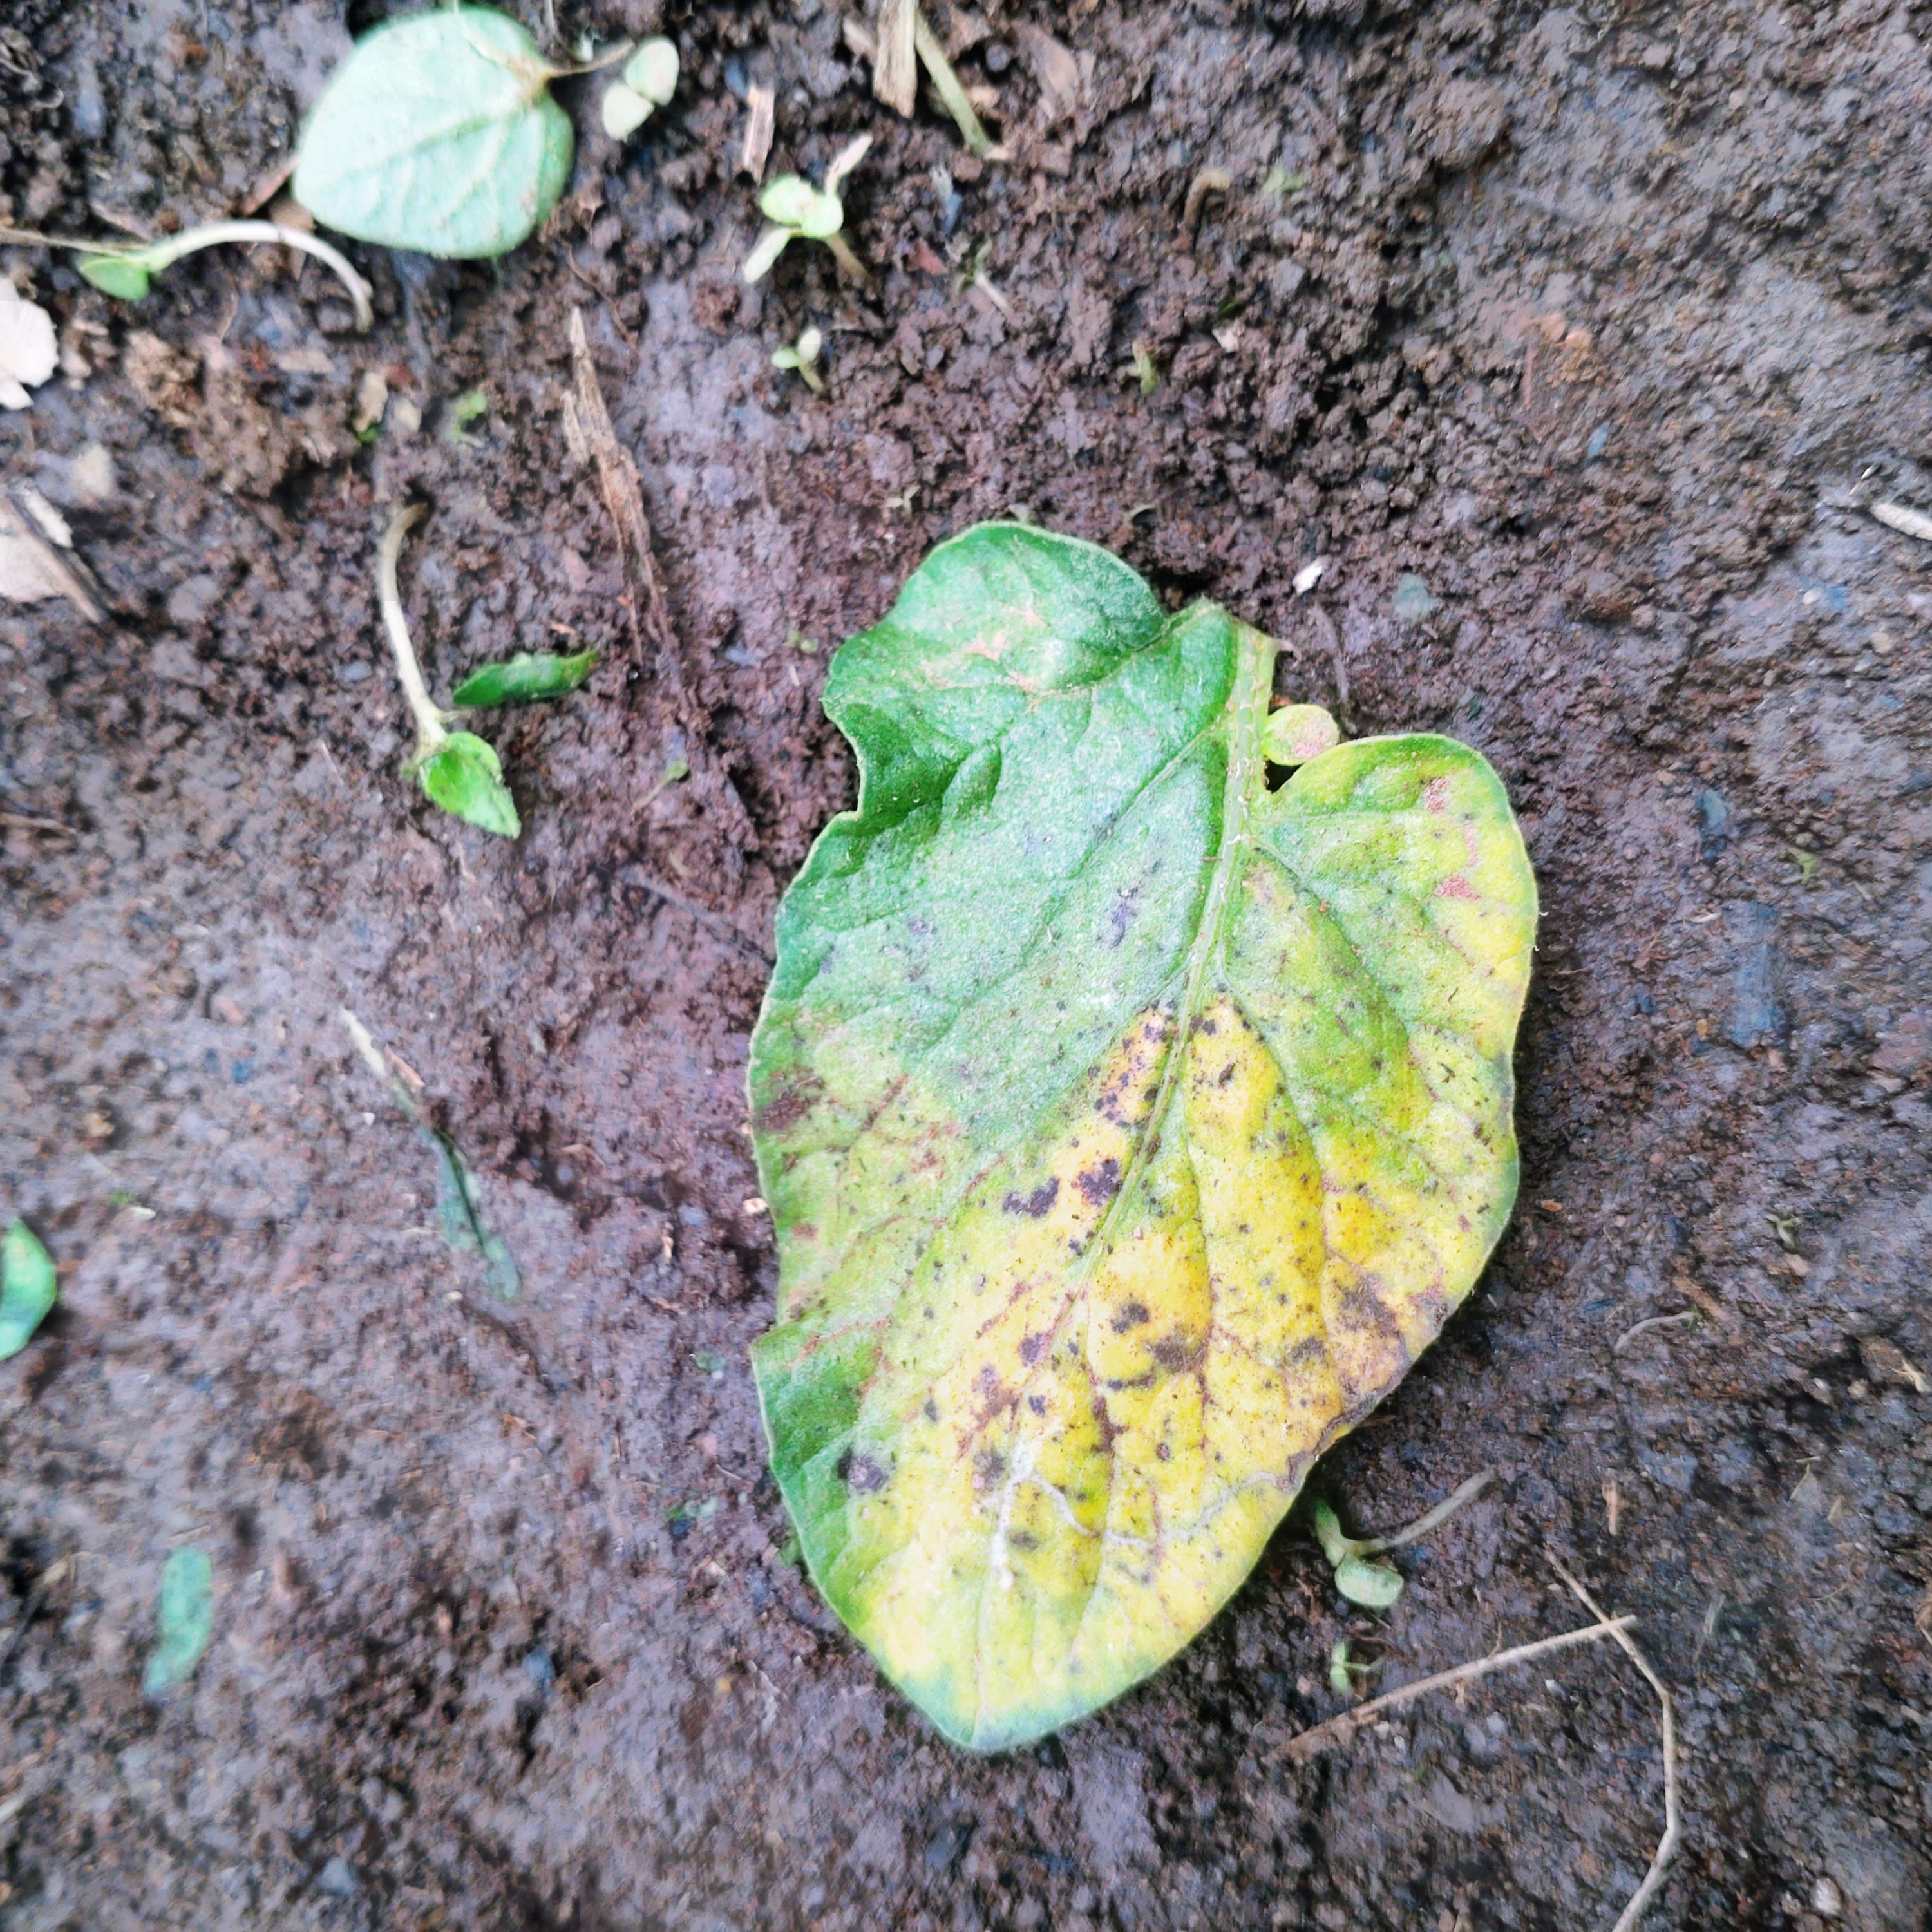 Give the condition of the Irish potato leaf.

late blight
